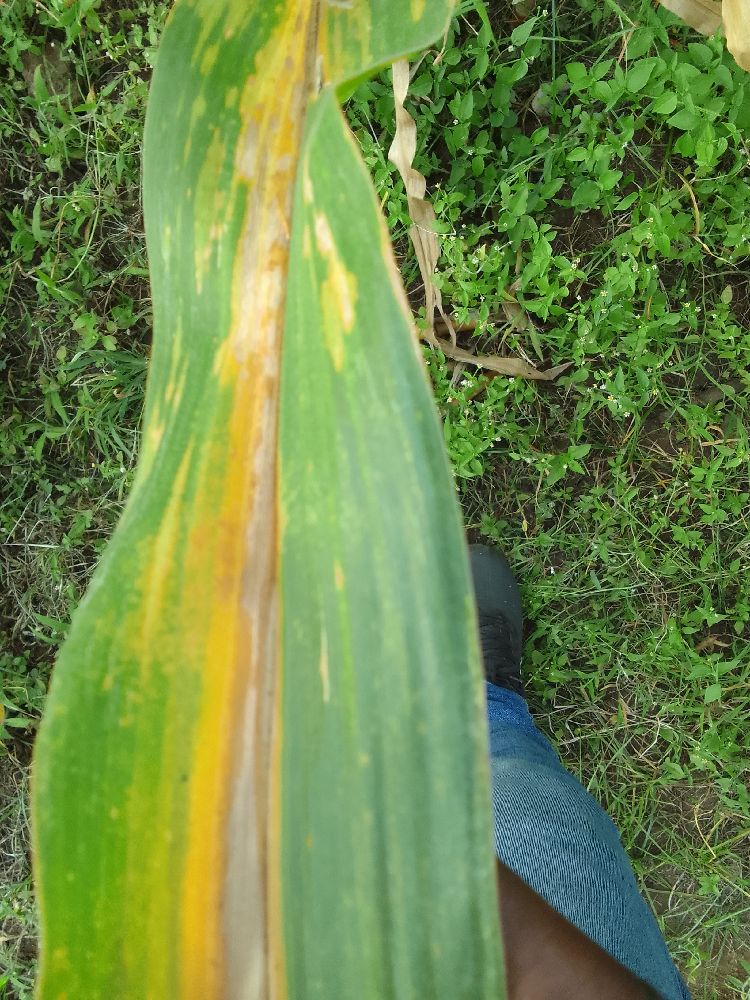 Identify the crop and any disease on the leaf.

maize, maize lethal necrosis
